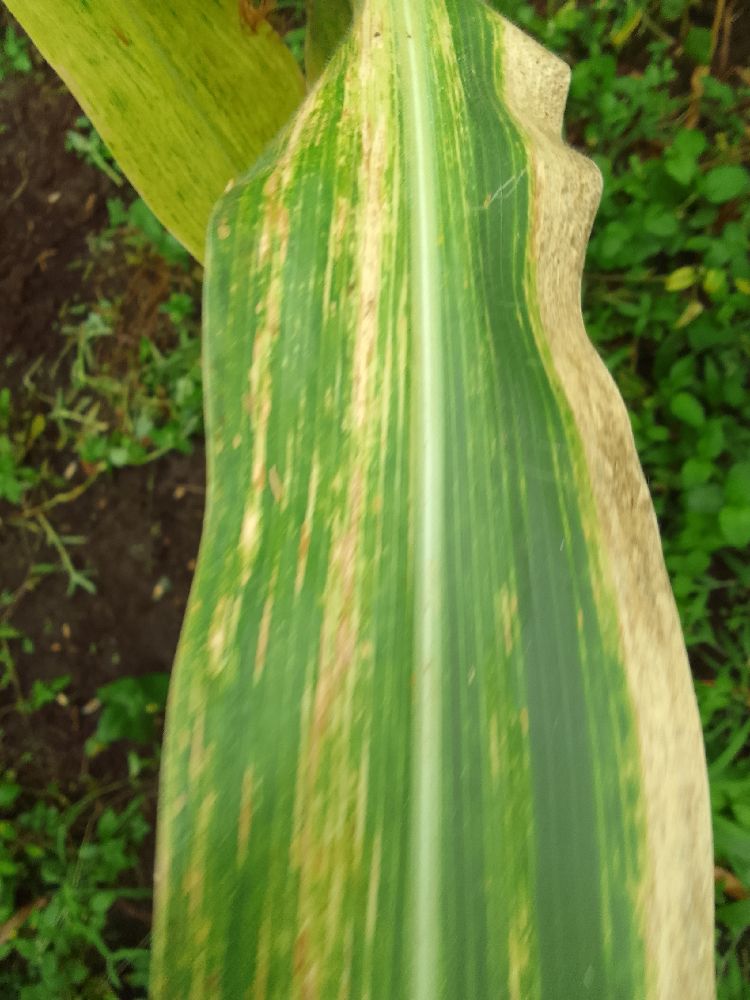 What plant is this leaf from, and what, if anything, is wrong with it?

maize, maize lethal necrosis
